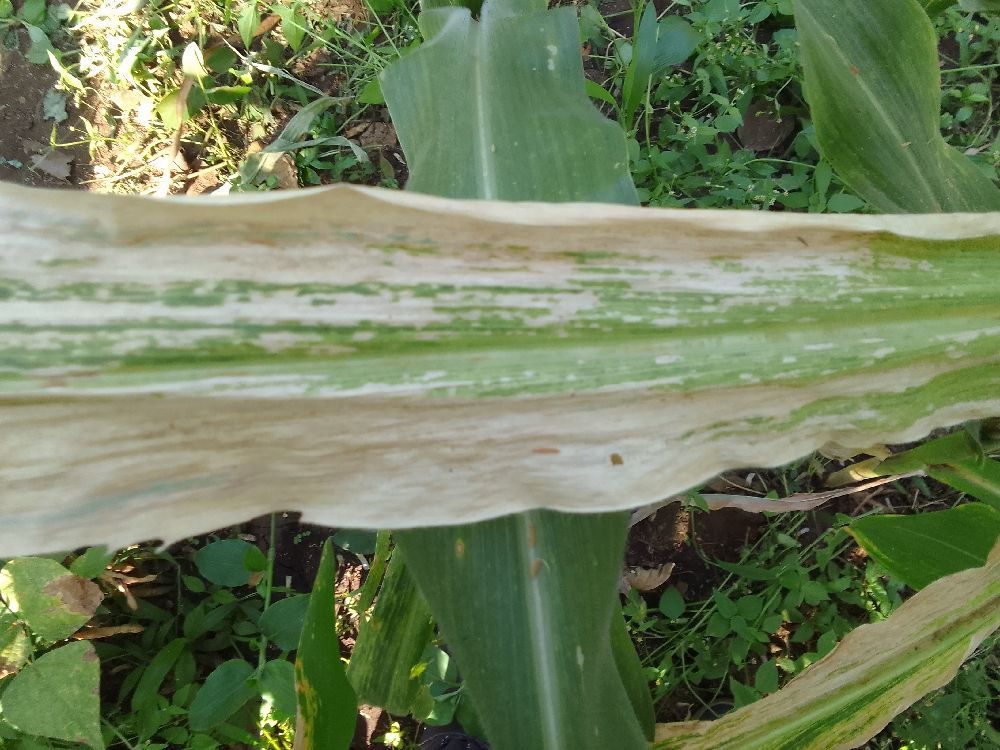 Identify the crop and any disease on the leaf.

maize, maize lethal necrosis
